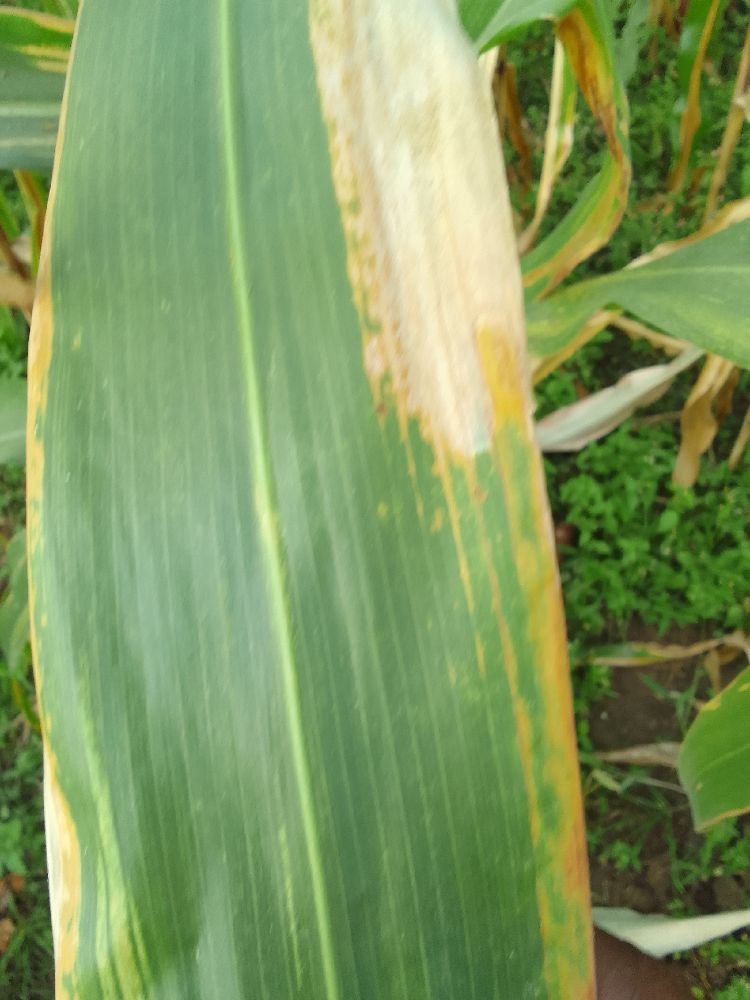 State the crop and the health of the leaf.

maize, maize lethal necrosis
